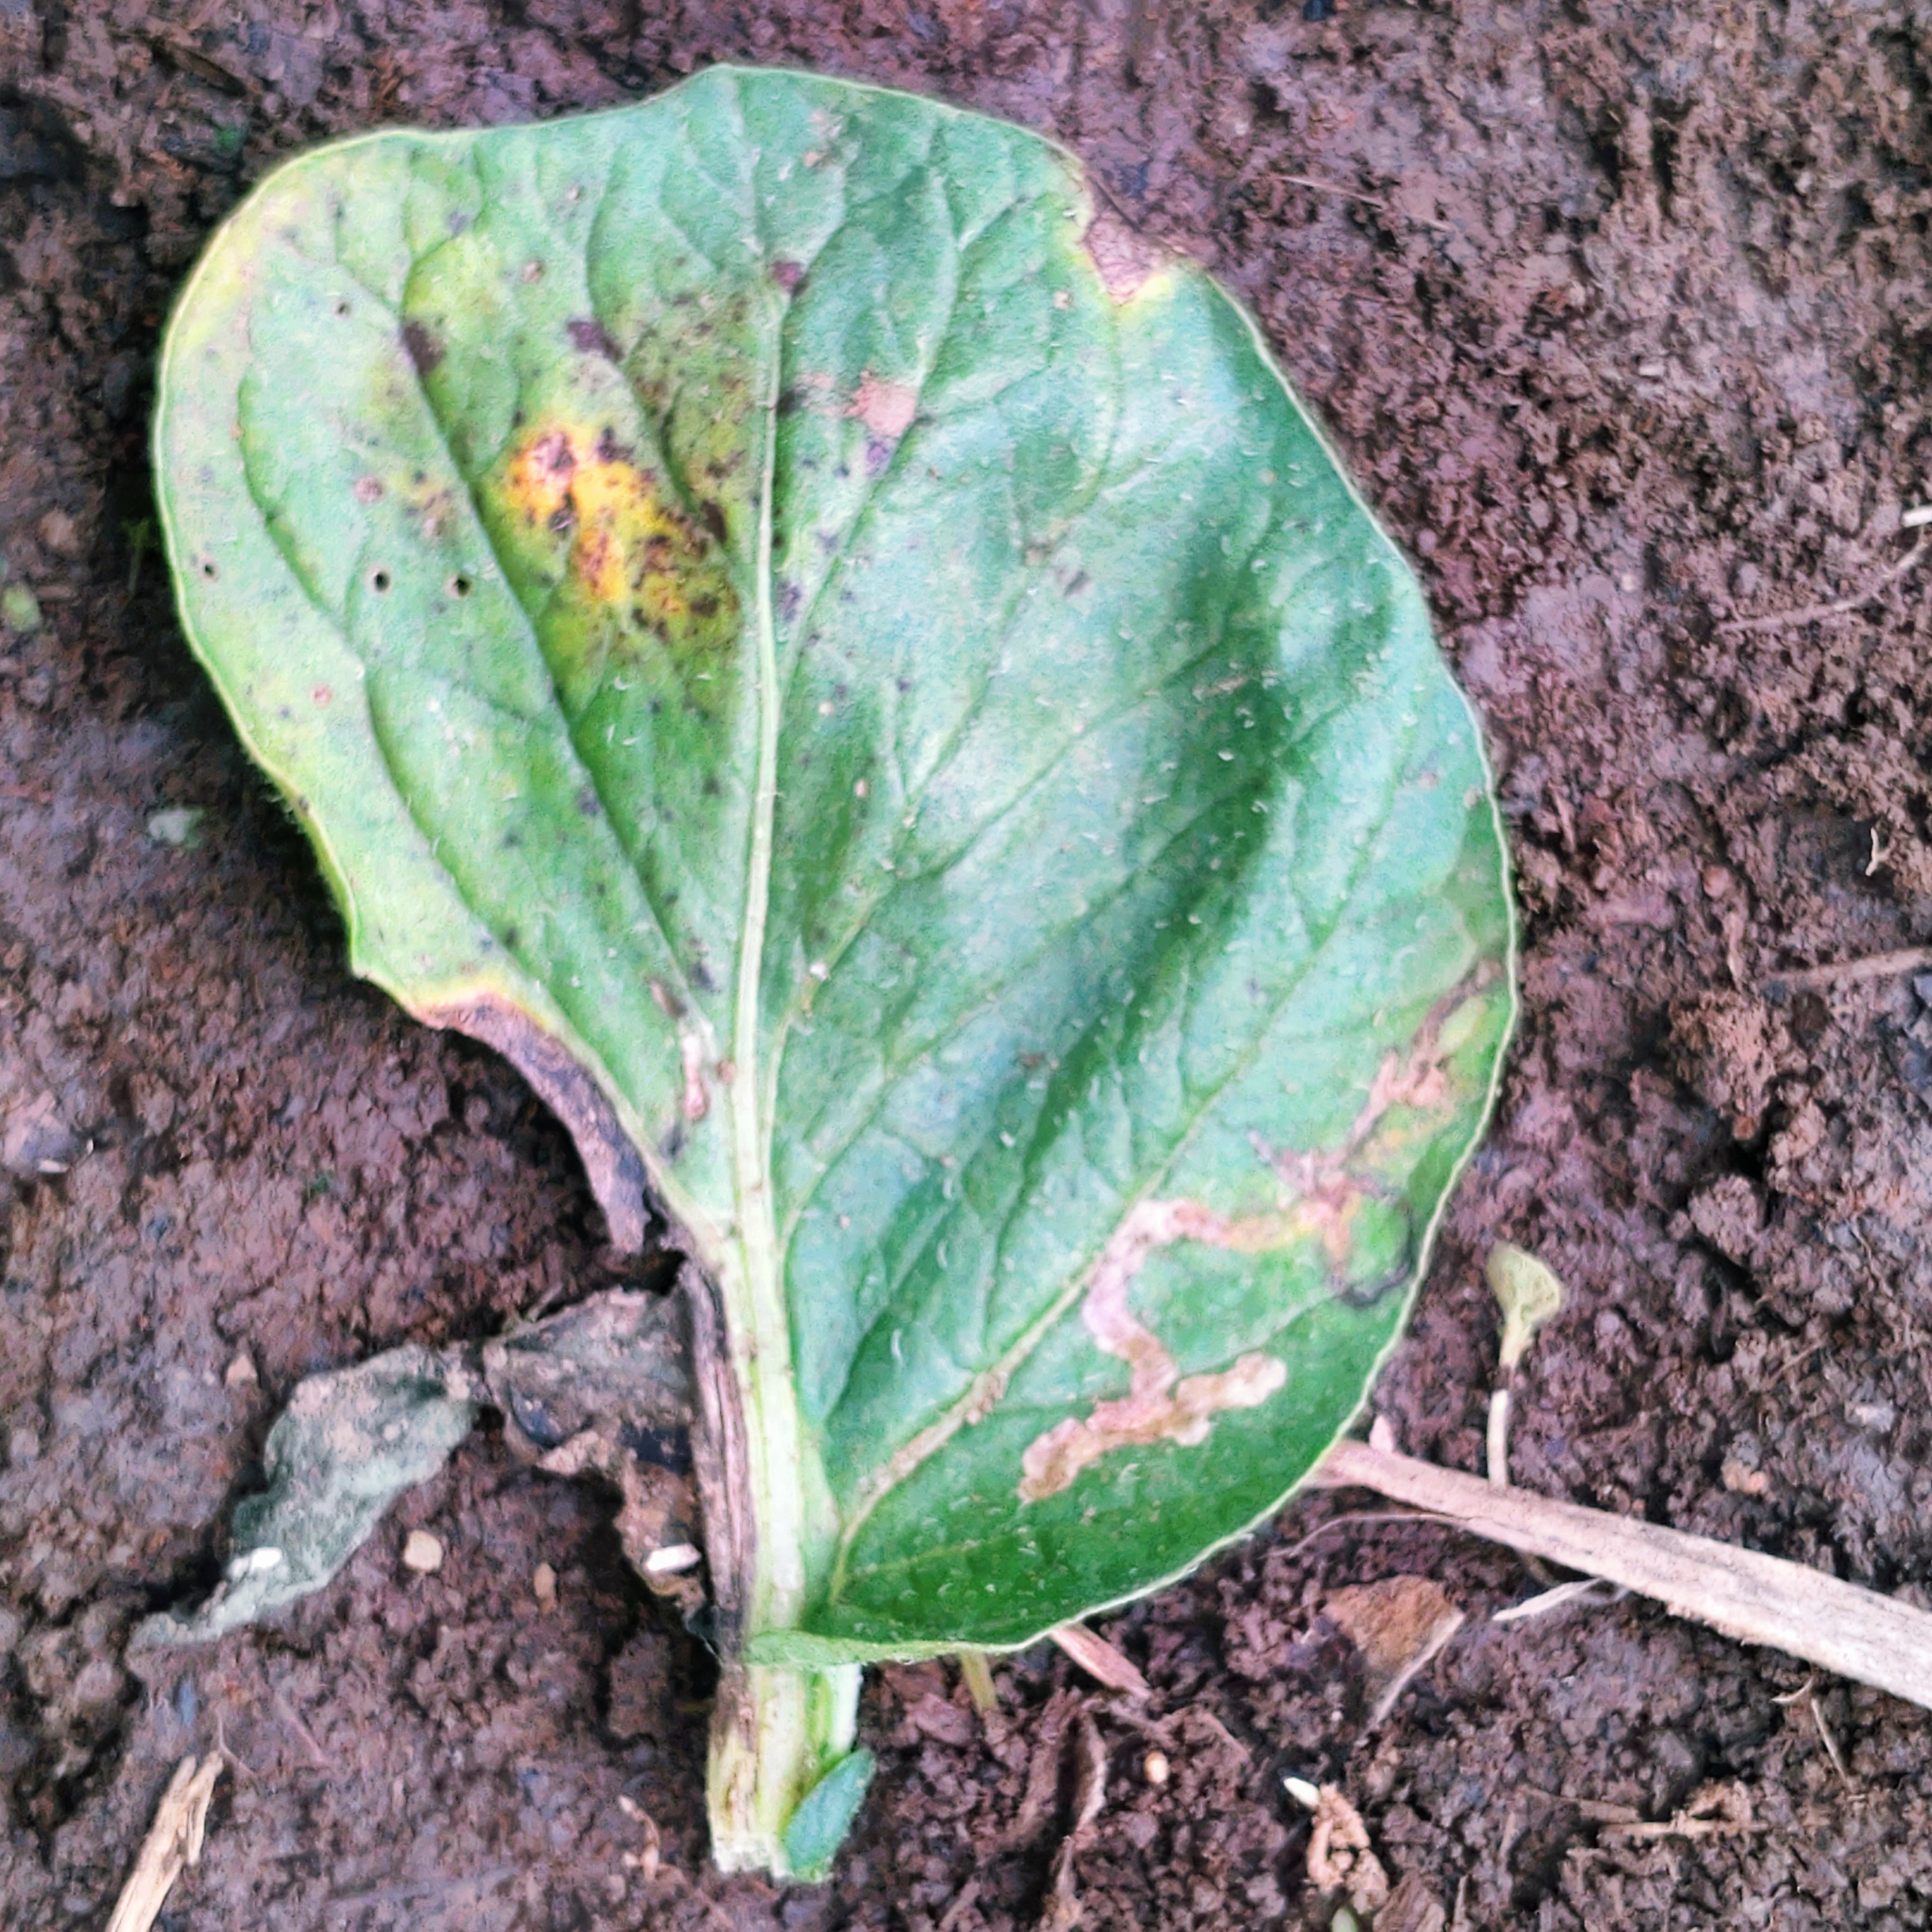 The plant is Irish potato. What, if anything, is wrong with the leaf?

late blight
